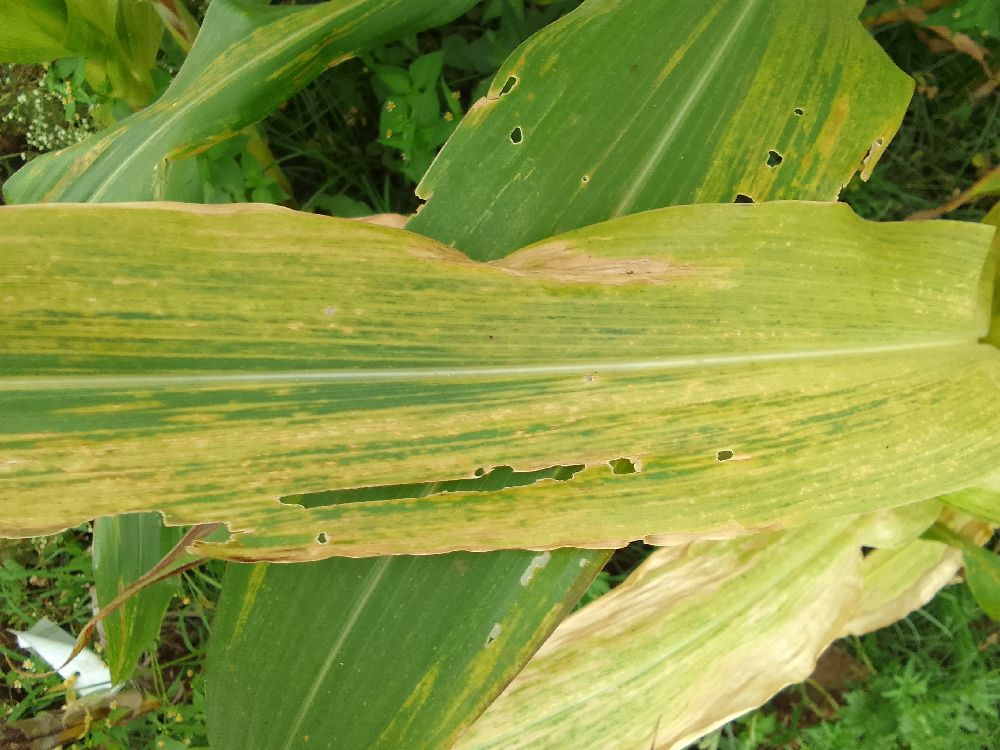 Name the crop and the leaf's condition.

maize, maize lethal necrosis
